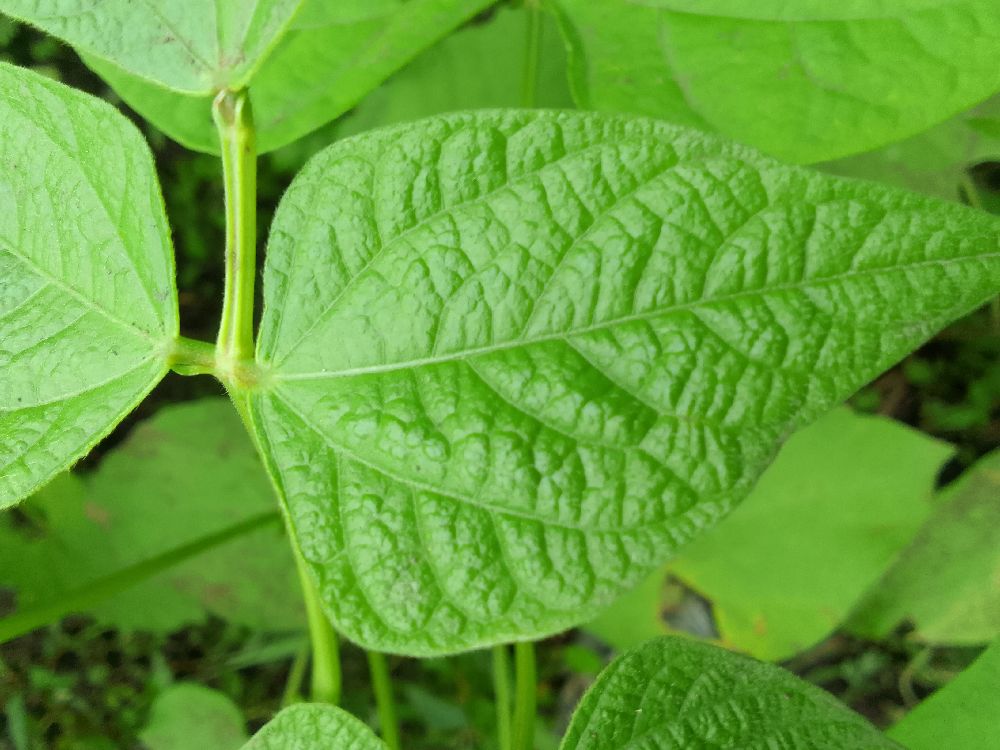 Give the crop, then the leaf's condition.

common bean, healthy
